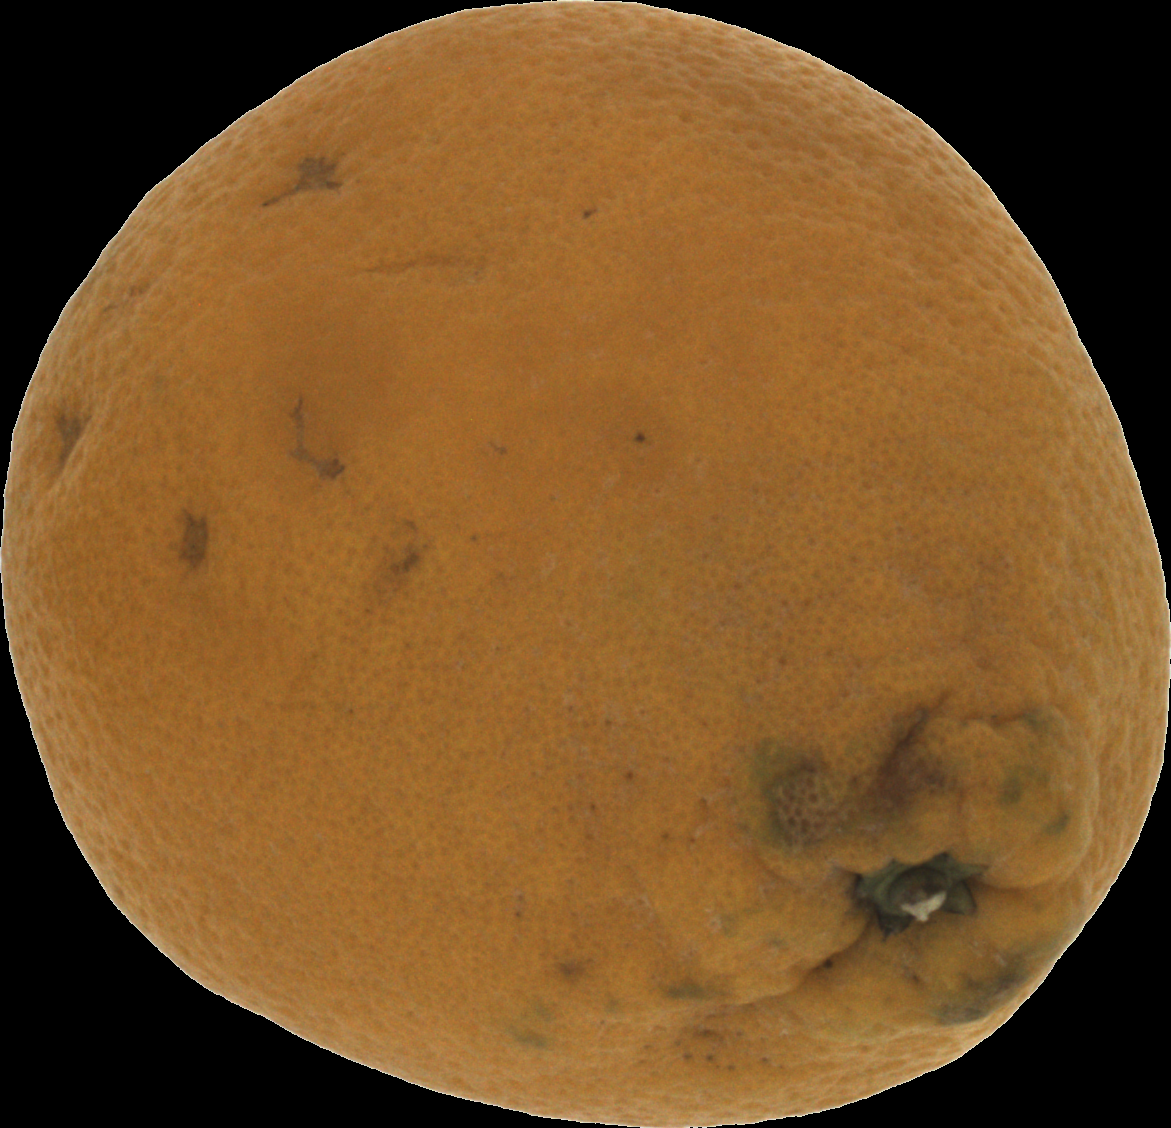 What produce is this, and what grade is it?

orange, bad
